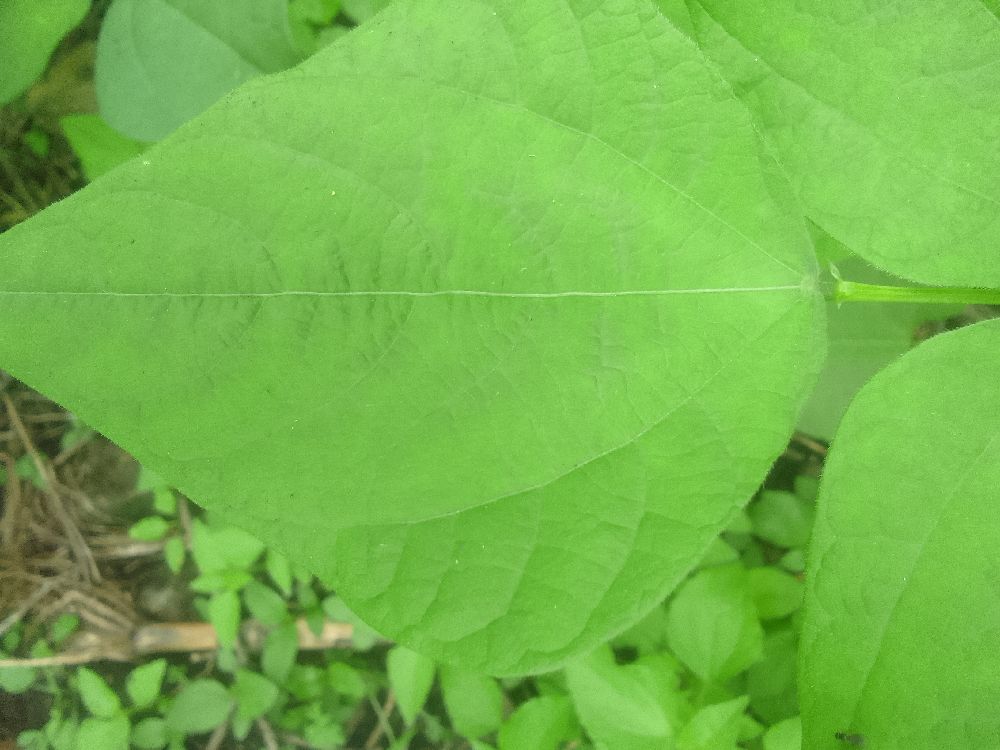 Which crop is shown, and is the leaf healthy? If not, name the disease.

common bean, healthy
